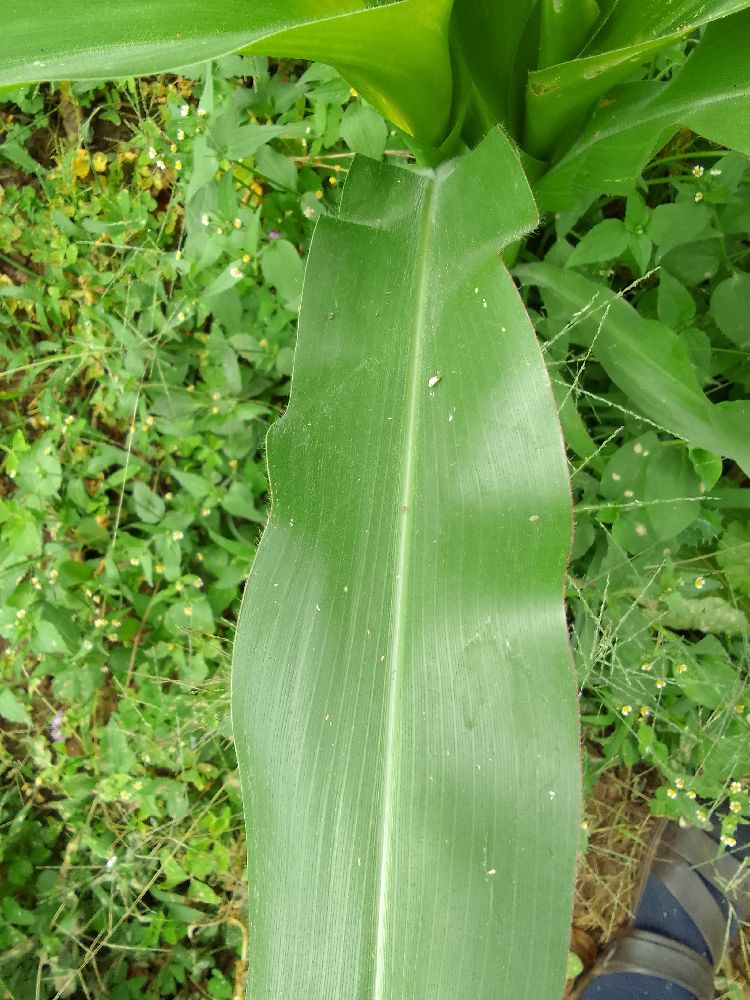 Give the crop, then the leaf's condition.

maize, healthy
